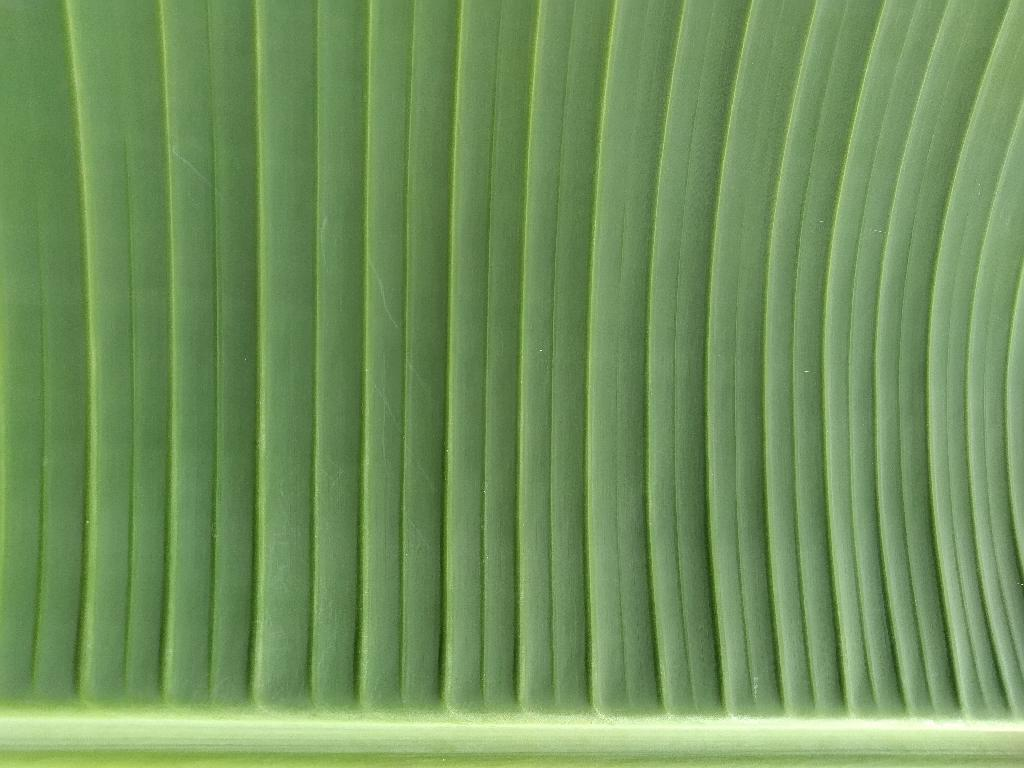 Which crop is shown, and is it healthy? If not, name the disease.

banana, healthy
